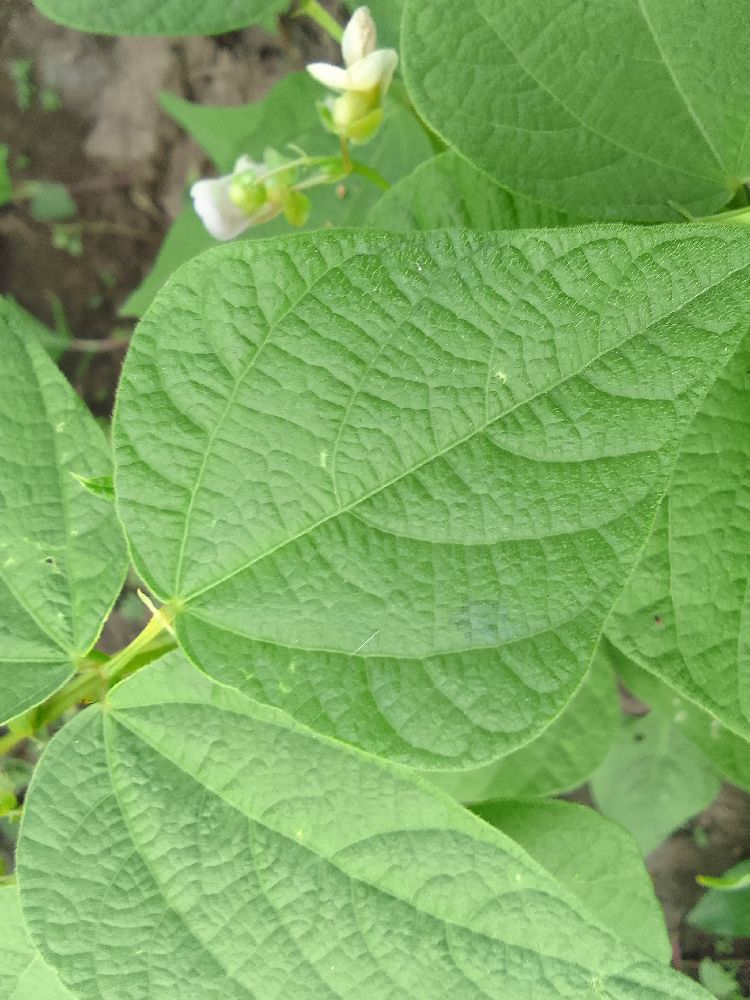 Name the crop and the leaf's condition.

common bean, healthy
